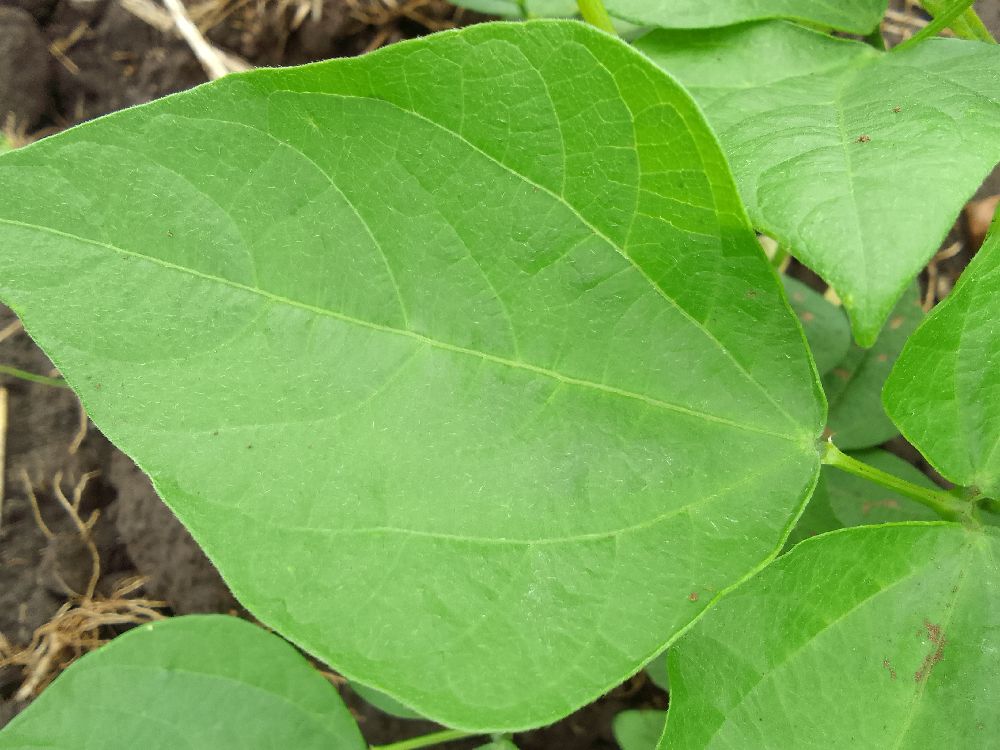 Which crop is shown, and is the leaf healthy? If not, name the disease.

common bean, healthy
